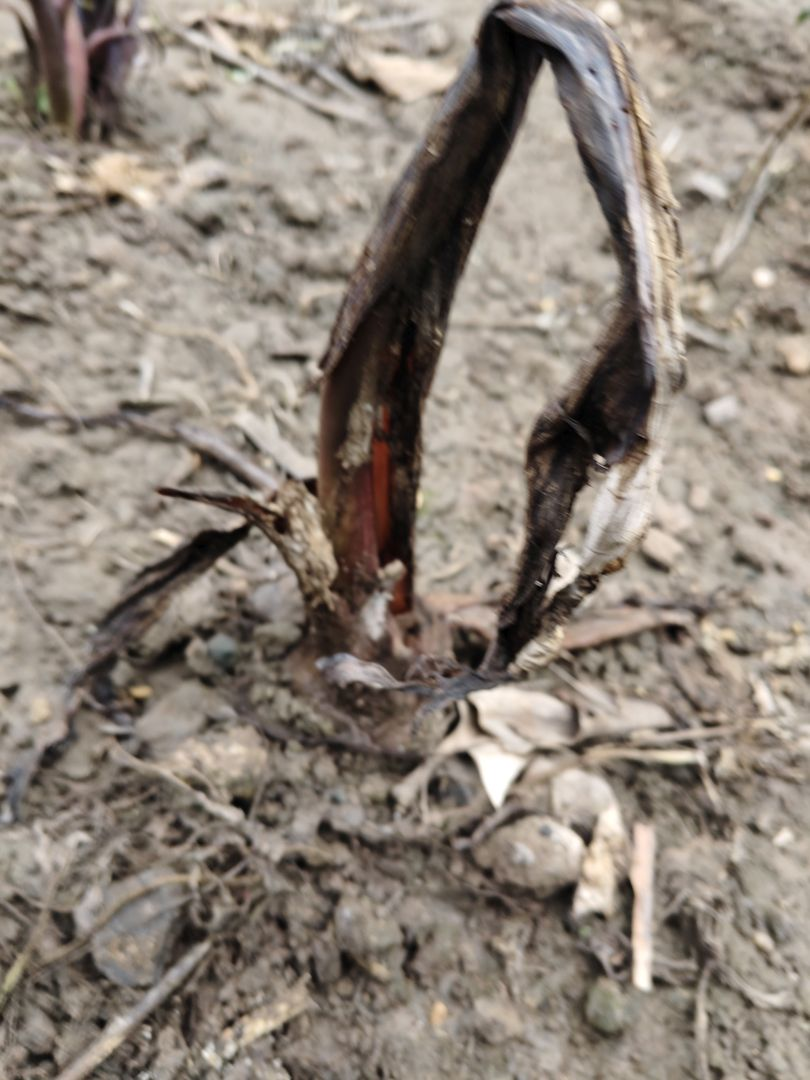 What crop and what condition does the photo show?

taro, root rot
